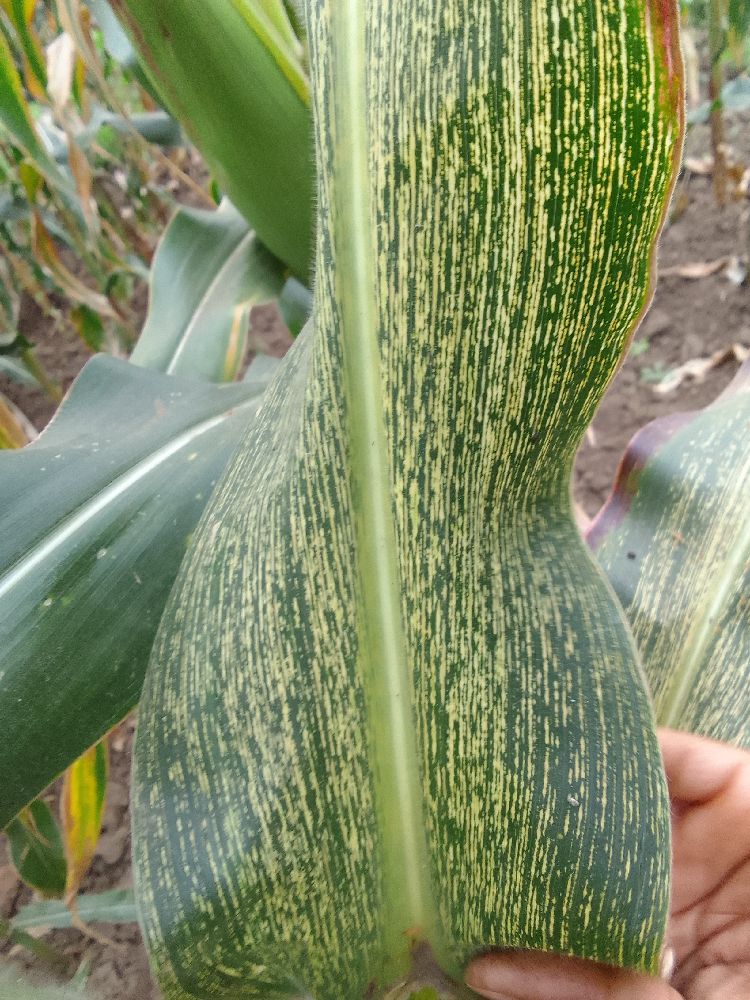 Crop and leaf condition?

maize, maize streak virus
